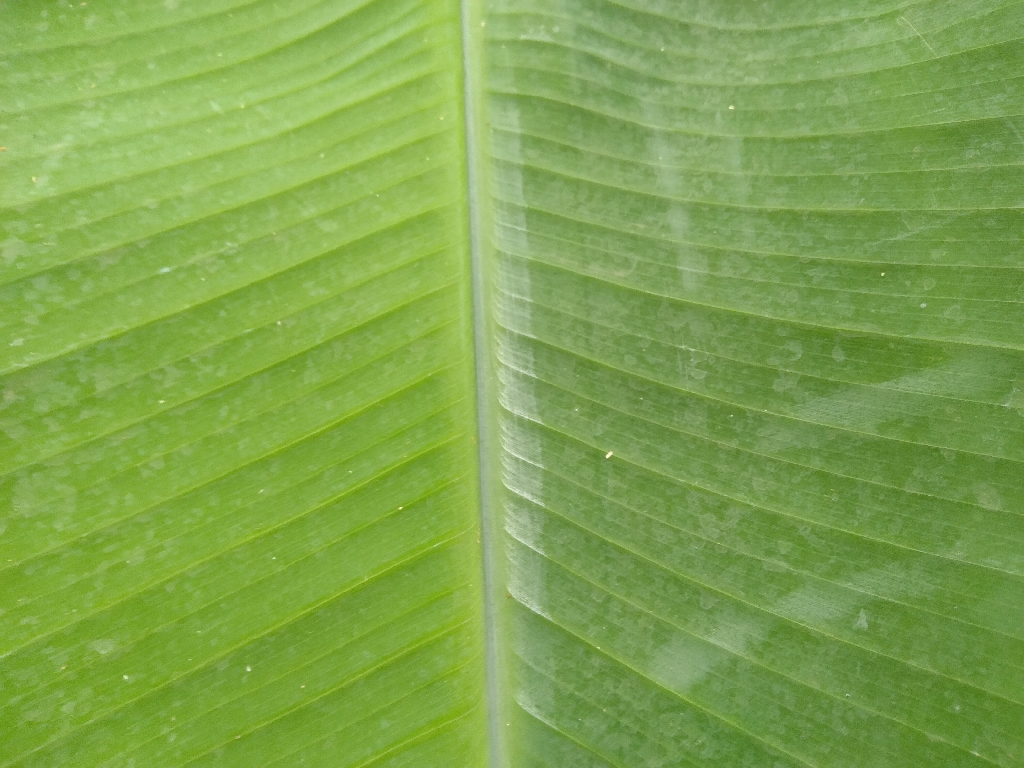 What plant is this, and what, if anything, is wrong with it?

banana, healthy
